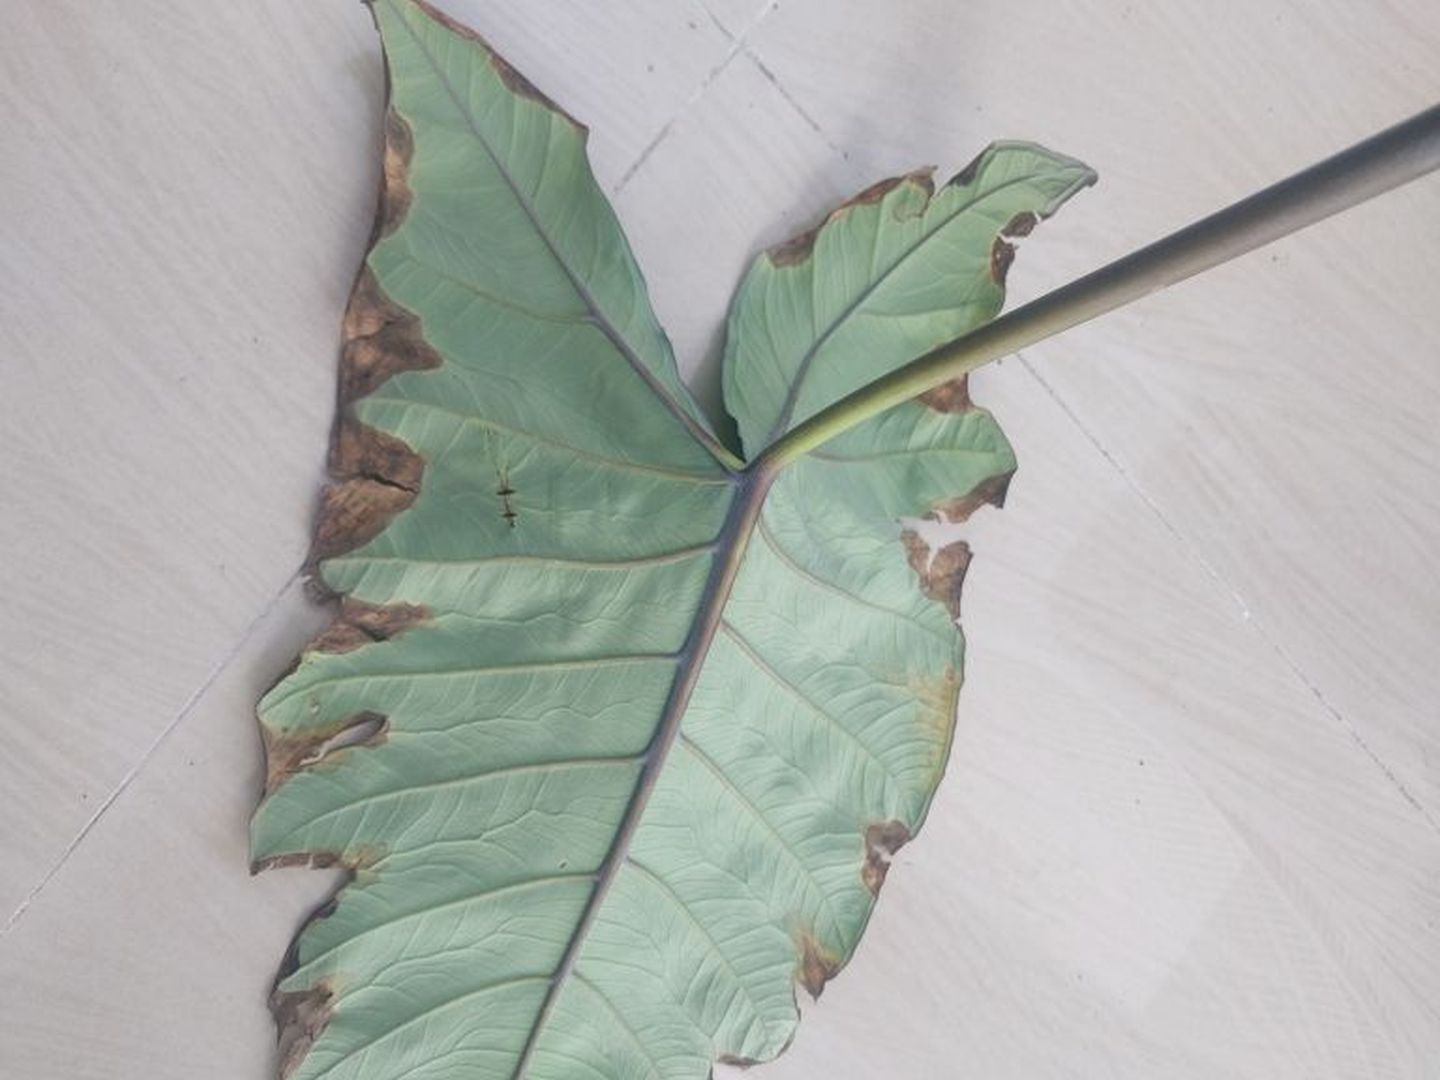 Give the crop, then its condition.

taro, leaf blight
